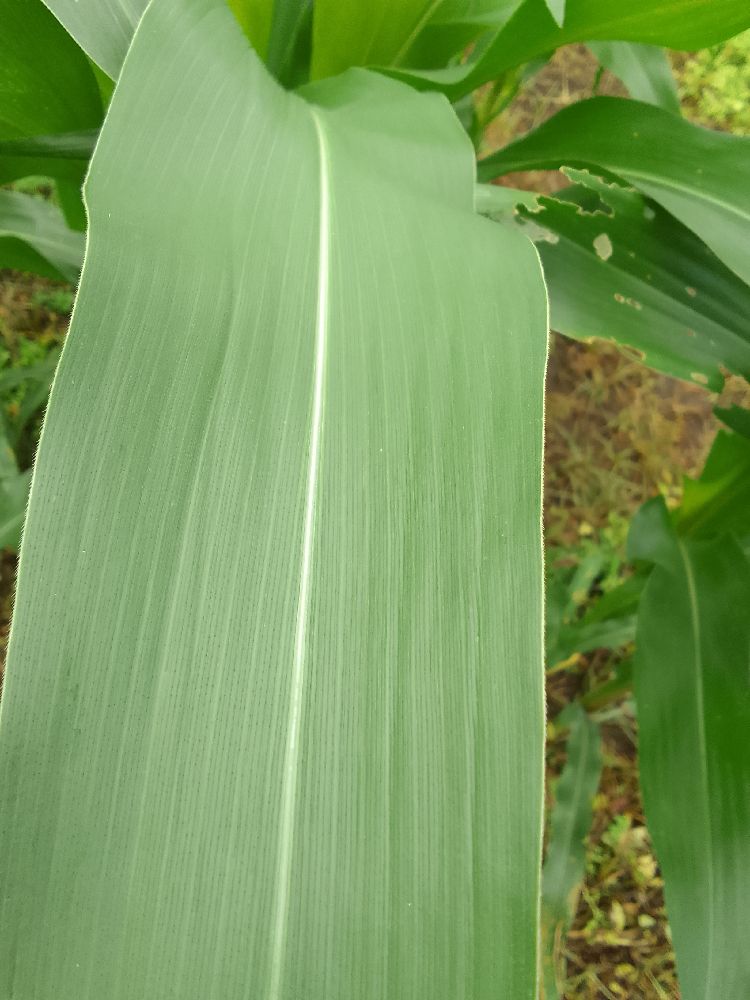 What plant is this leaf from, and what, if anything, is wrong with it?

maize, healthy
